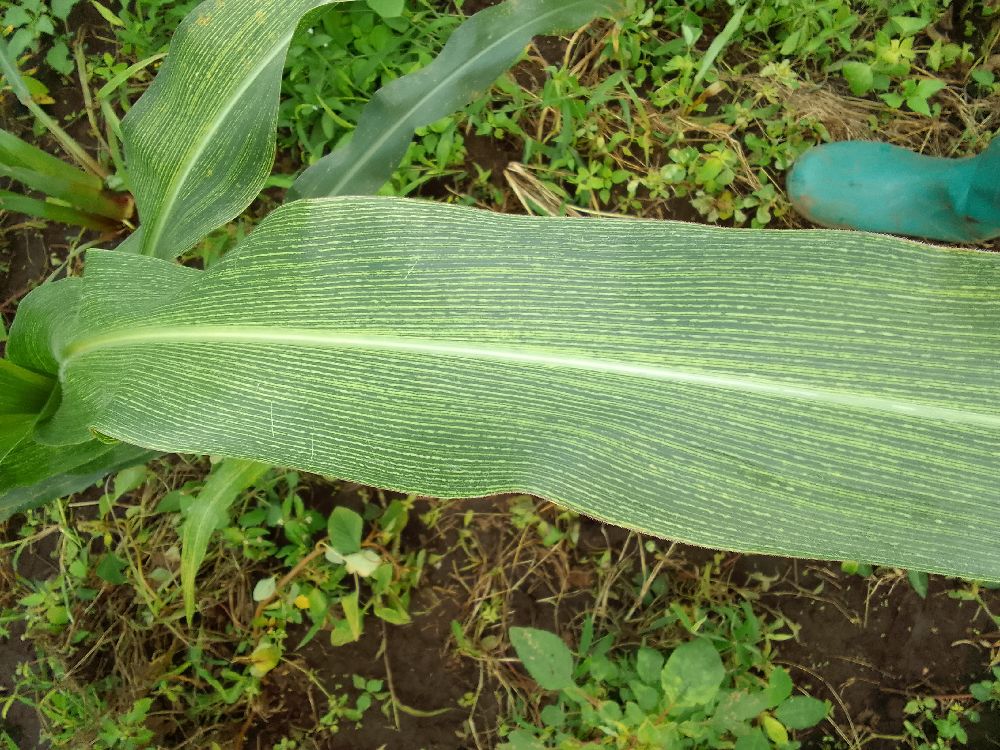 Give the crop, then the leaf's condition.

maize, maize streak virus
